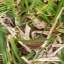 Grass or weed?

grass
